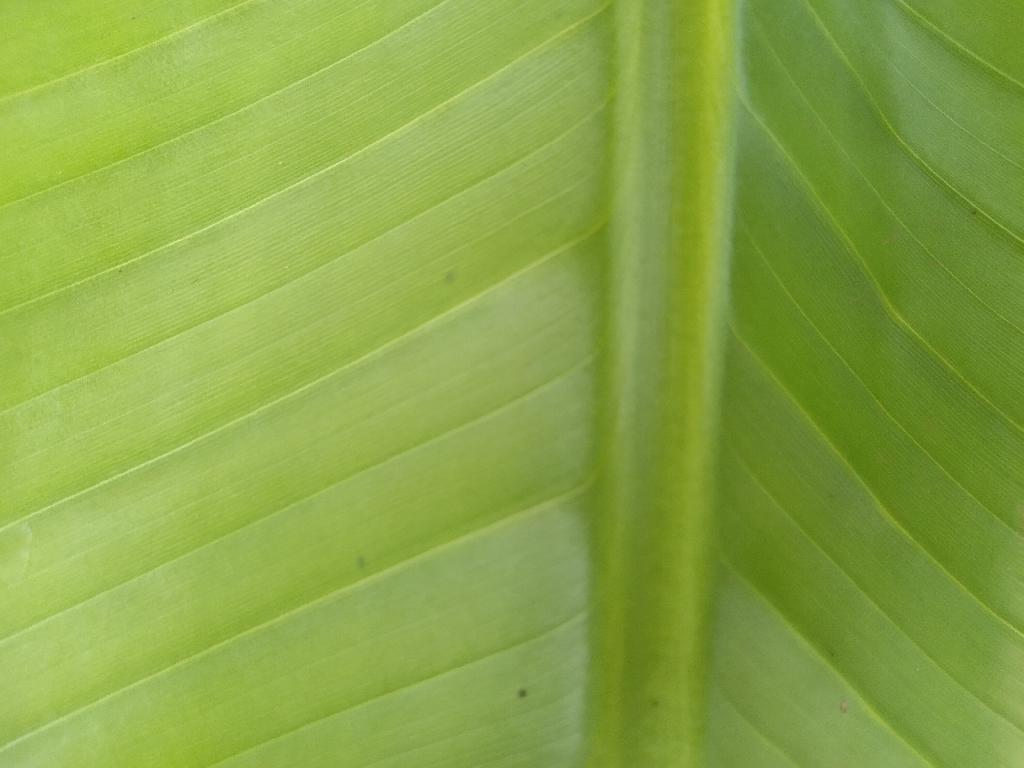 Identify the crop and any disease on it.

banana, healthy
